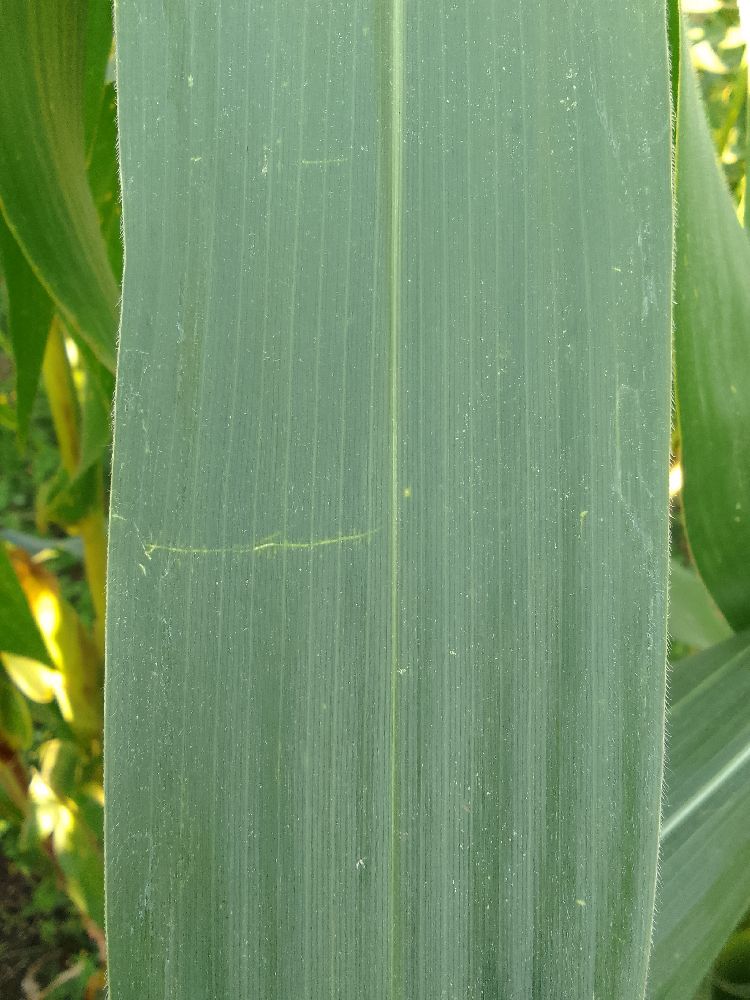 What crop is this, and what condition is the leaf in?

maize, healthy
